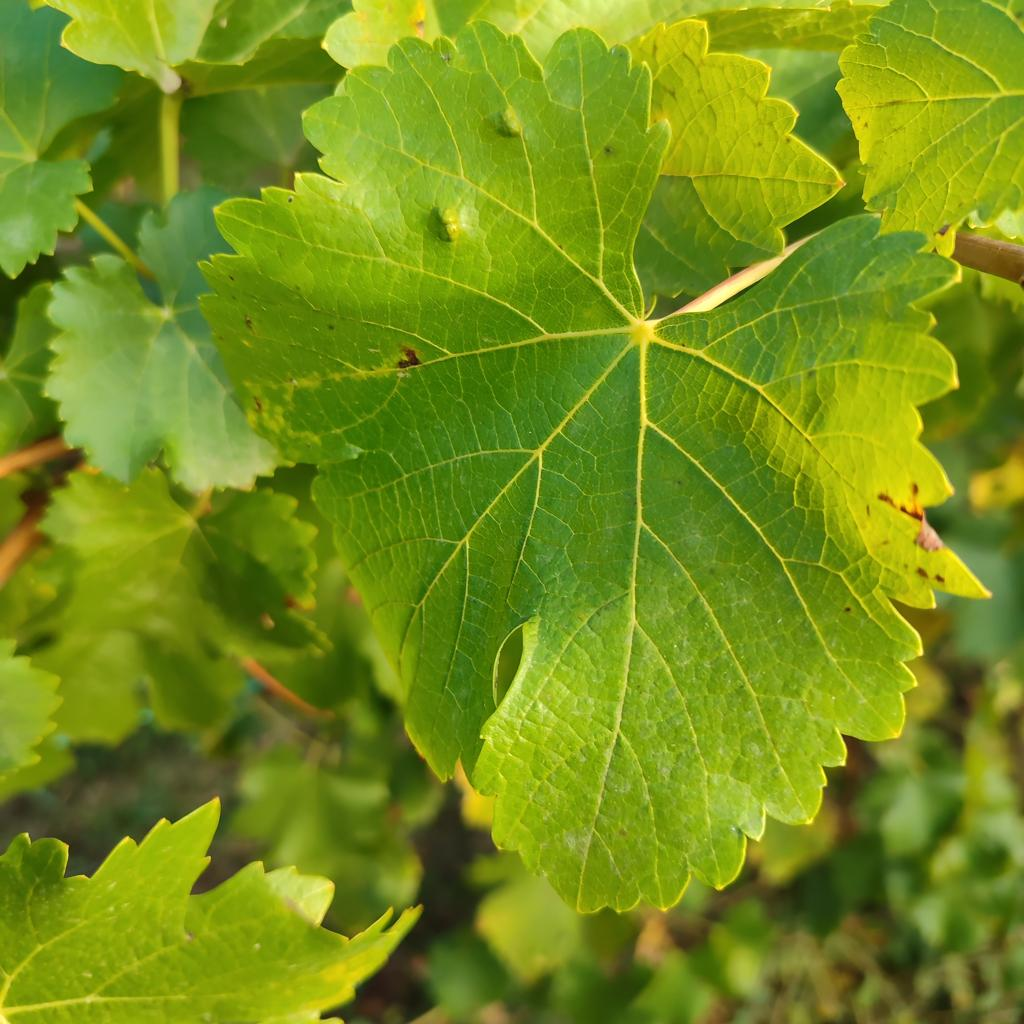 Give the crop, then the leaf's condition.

grapevine, erineum mite
